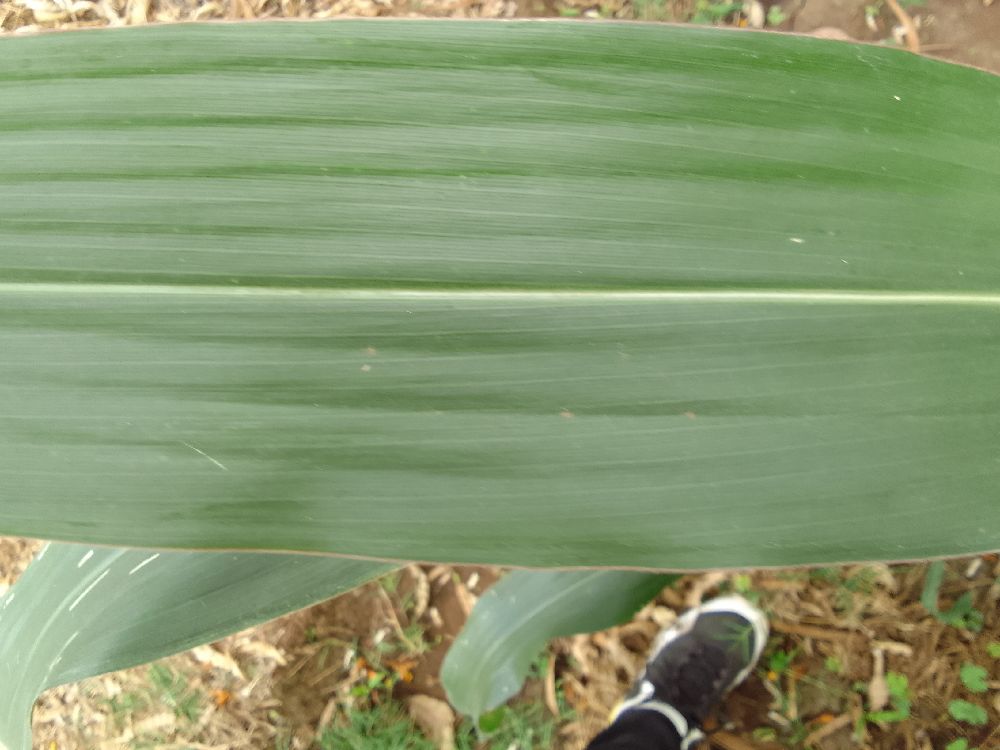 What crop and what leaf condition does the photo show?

maize, healthy
